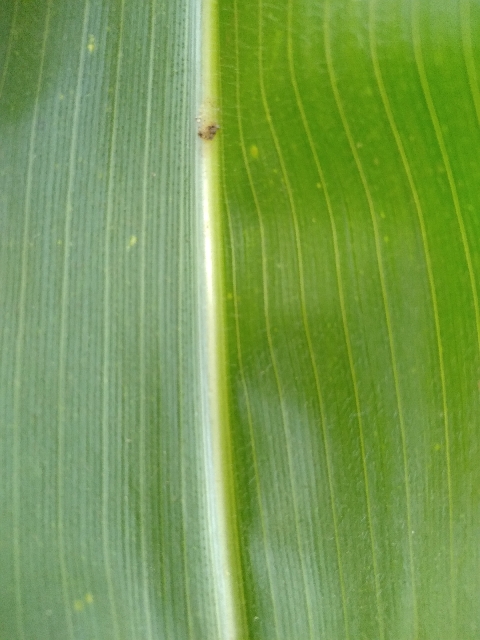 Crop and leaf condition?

maize, healthy
